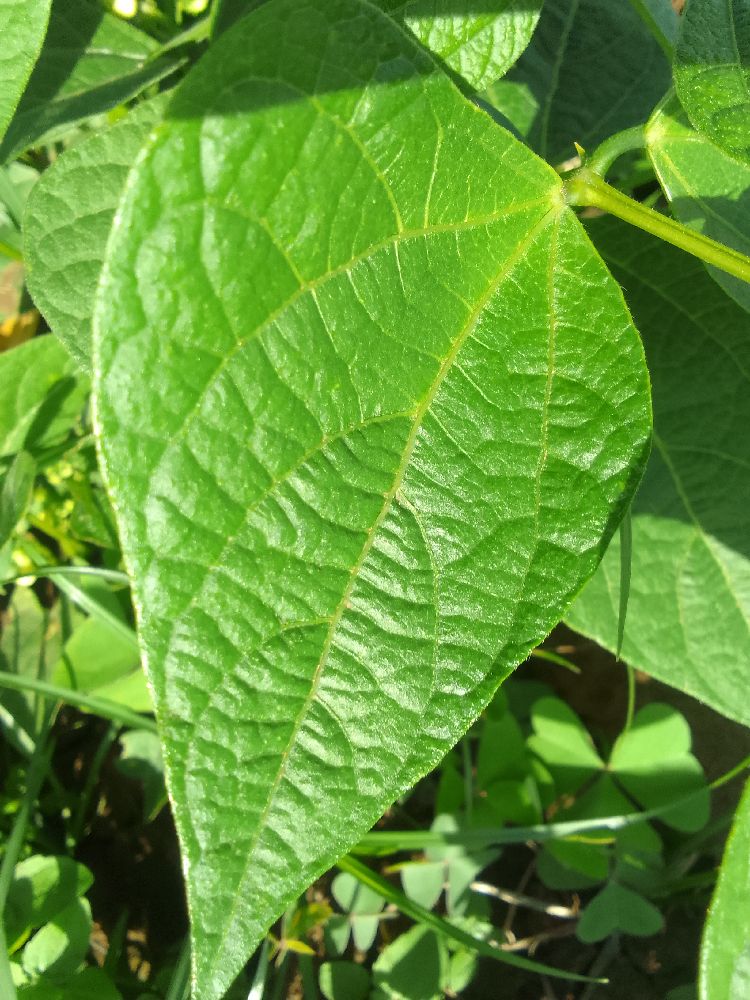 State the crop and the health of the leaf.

common bean, healthy
